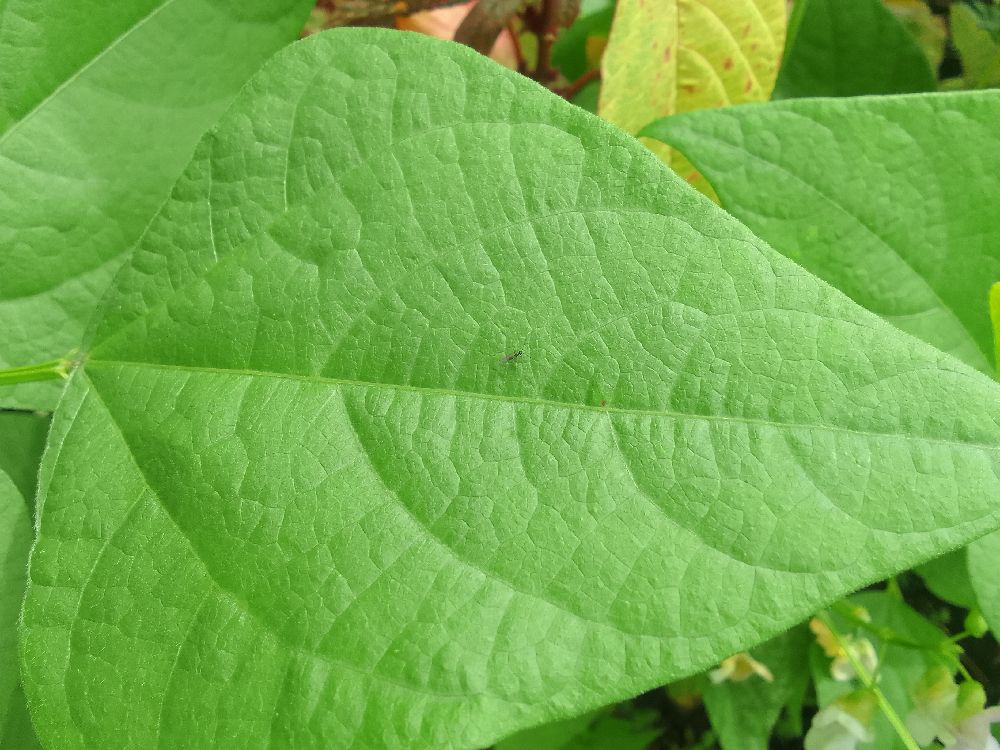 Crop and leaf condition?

common bean, healthy
